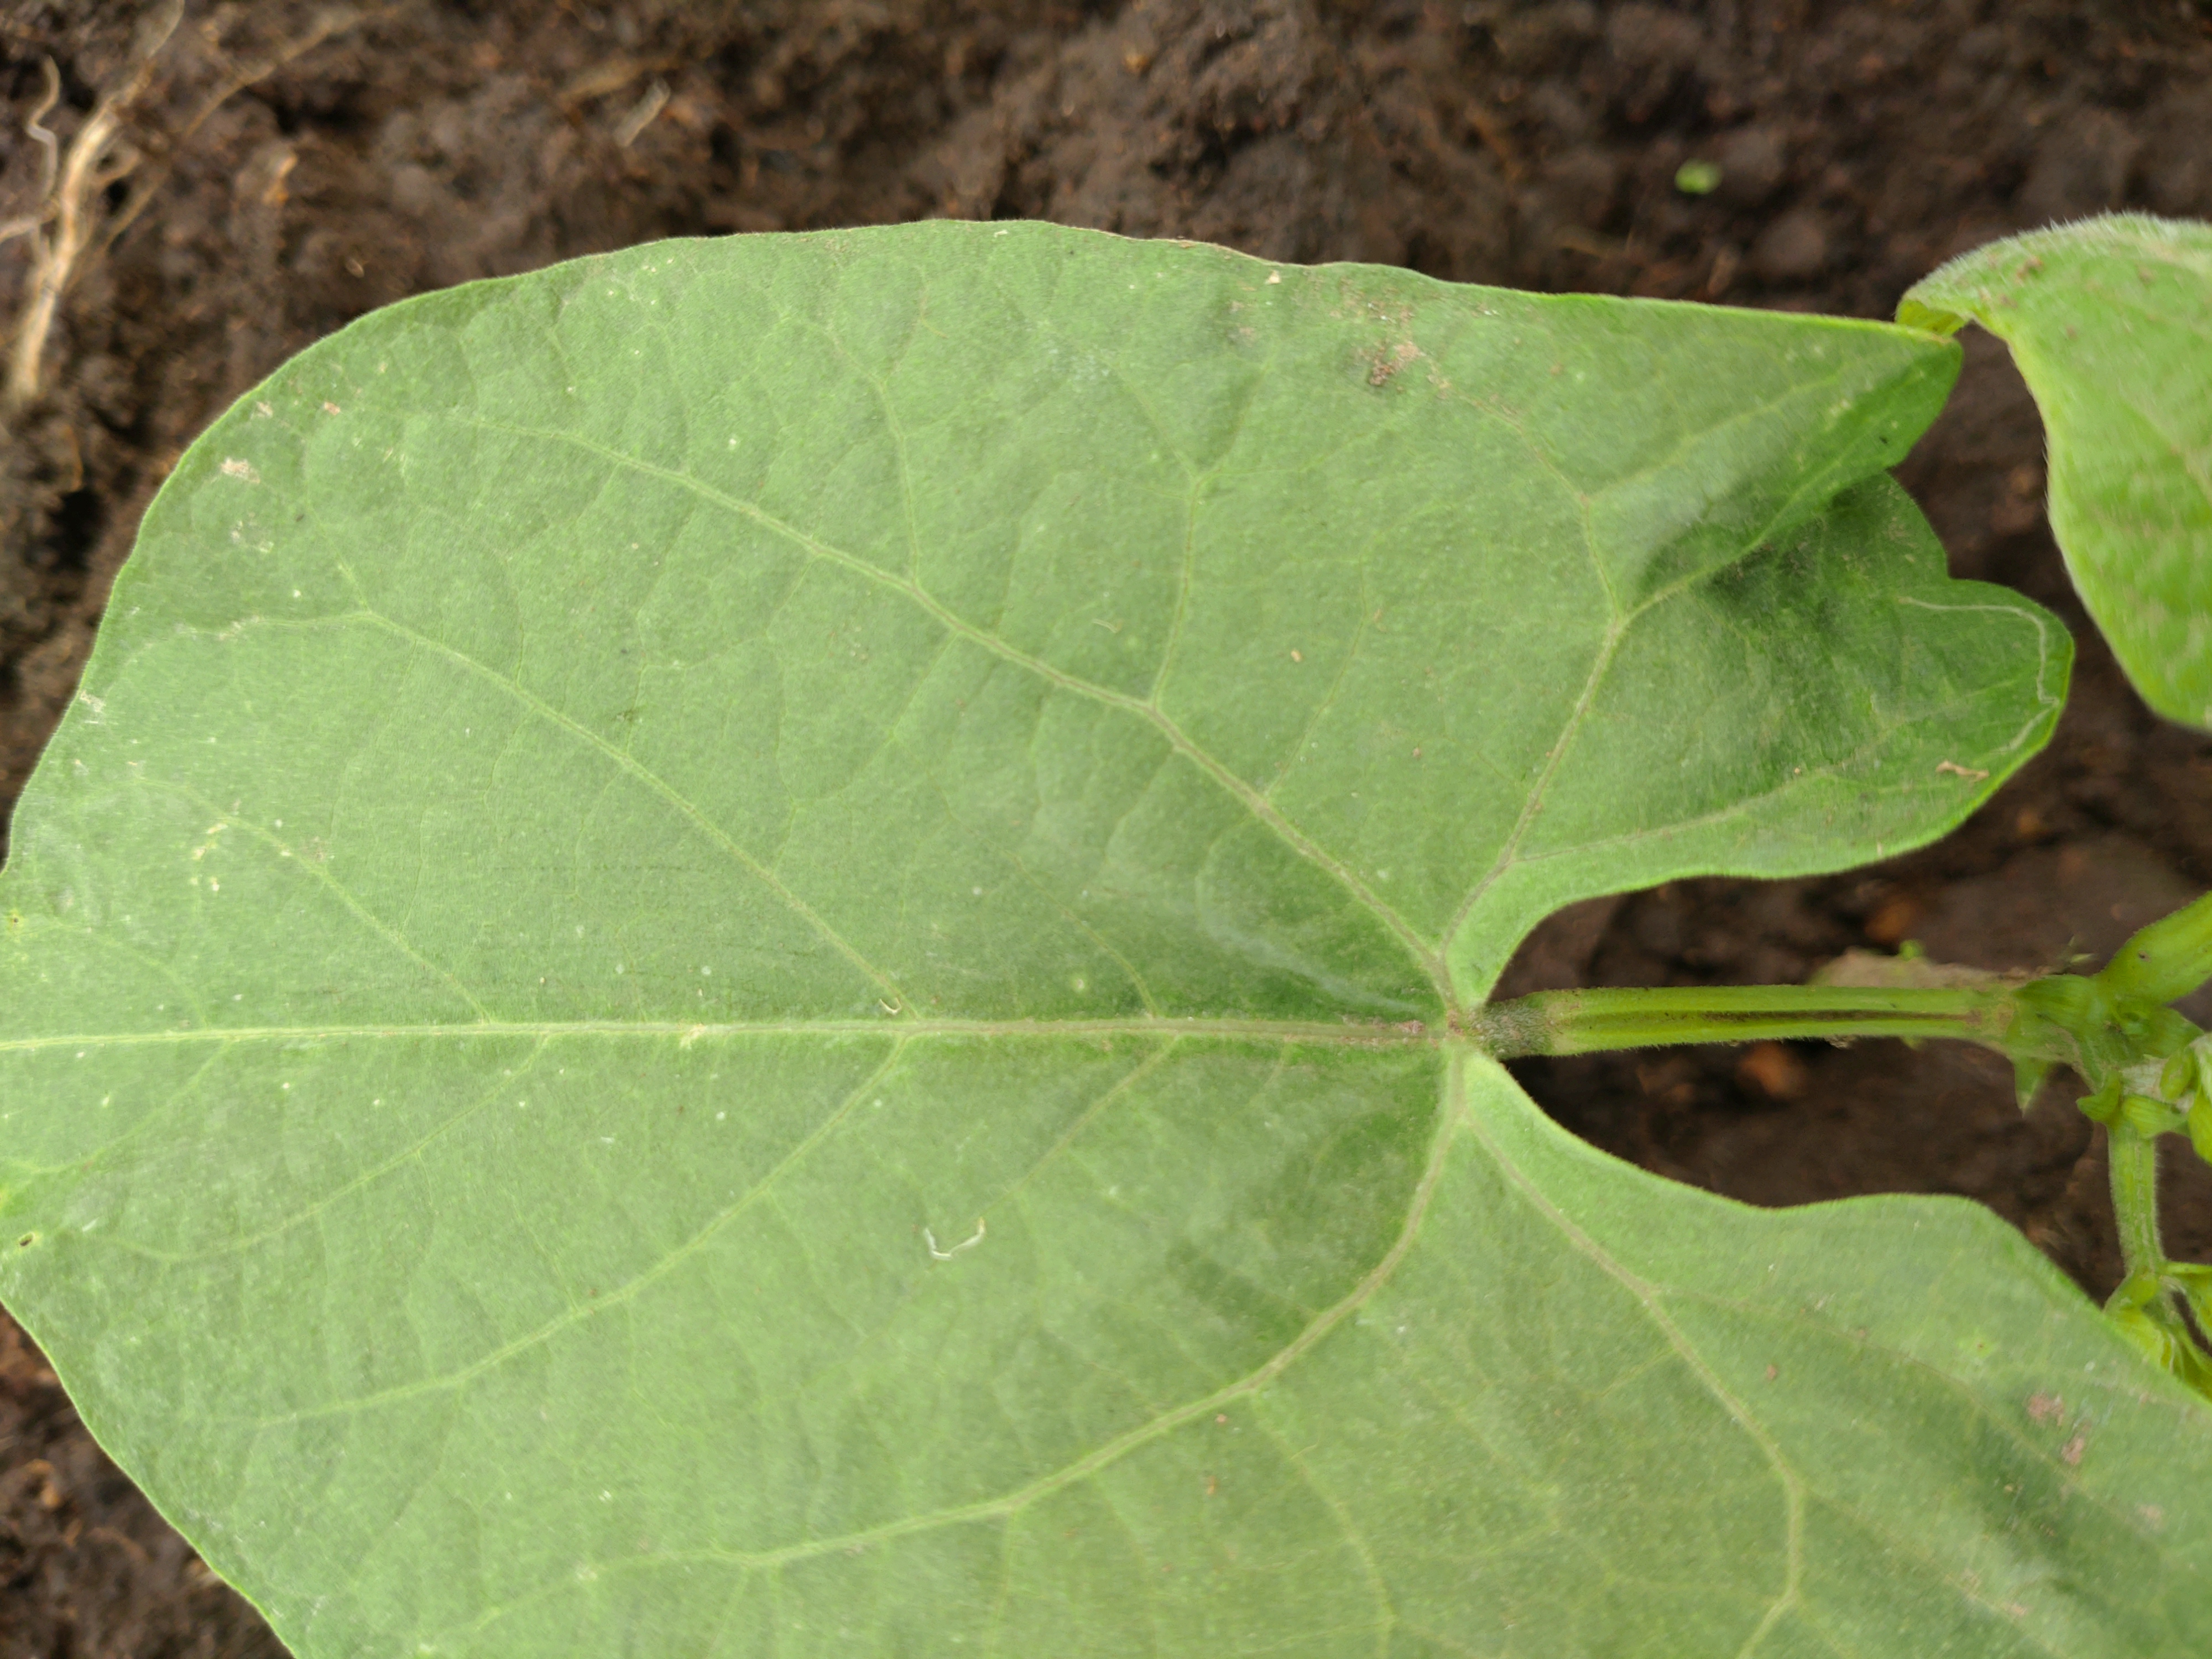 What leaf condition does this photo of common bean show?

healthy
